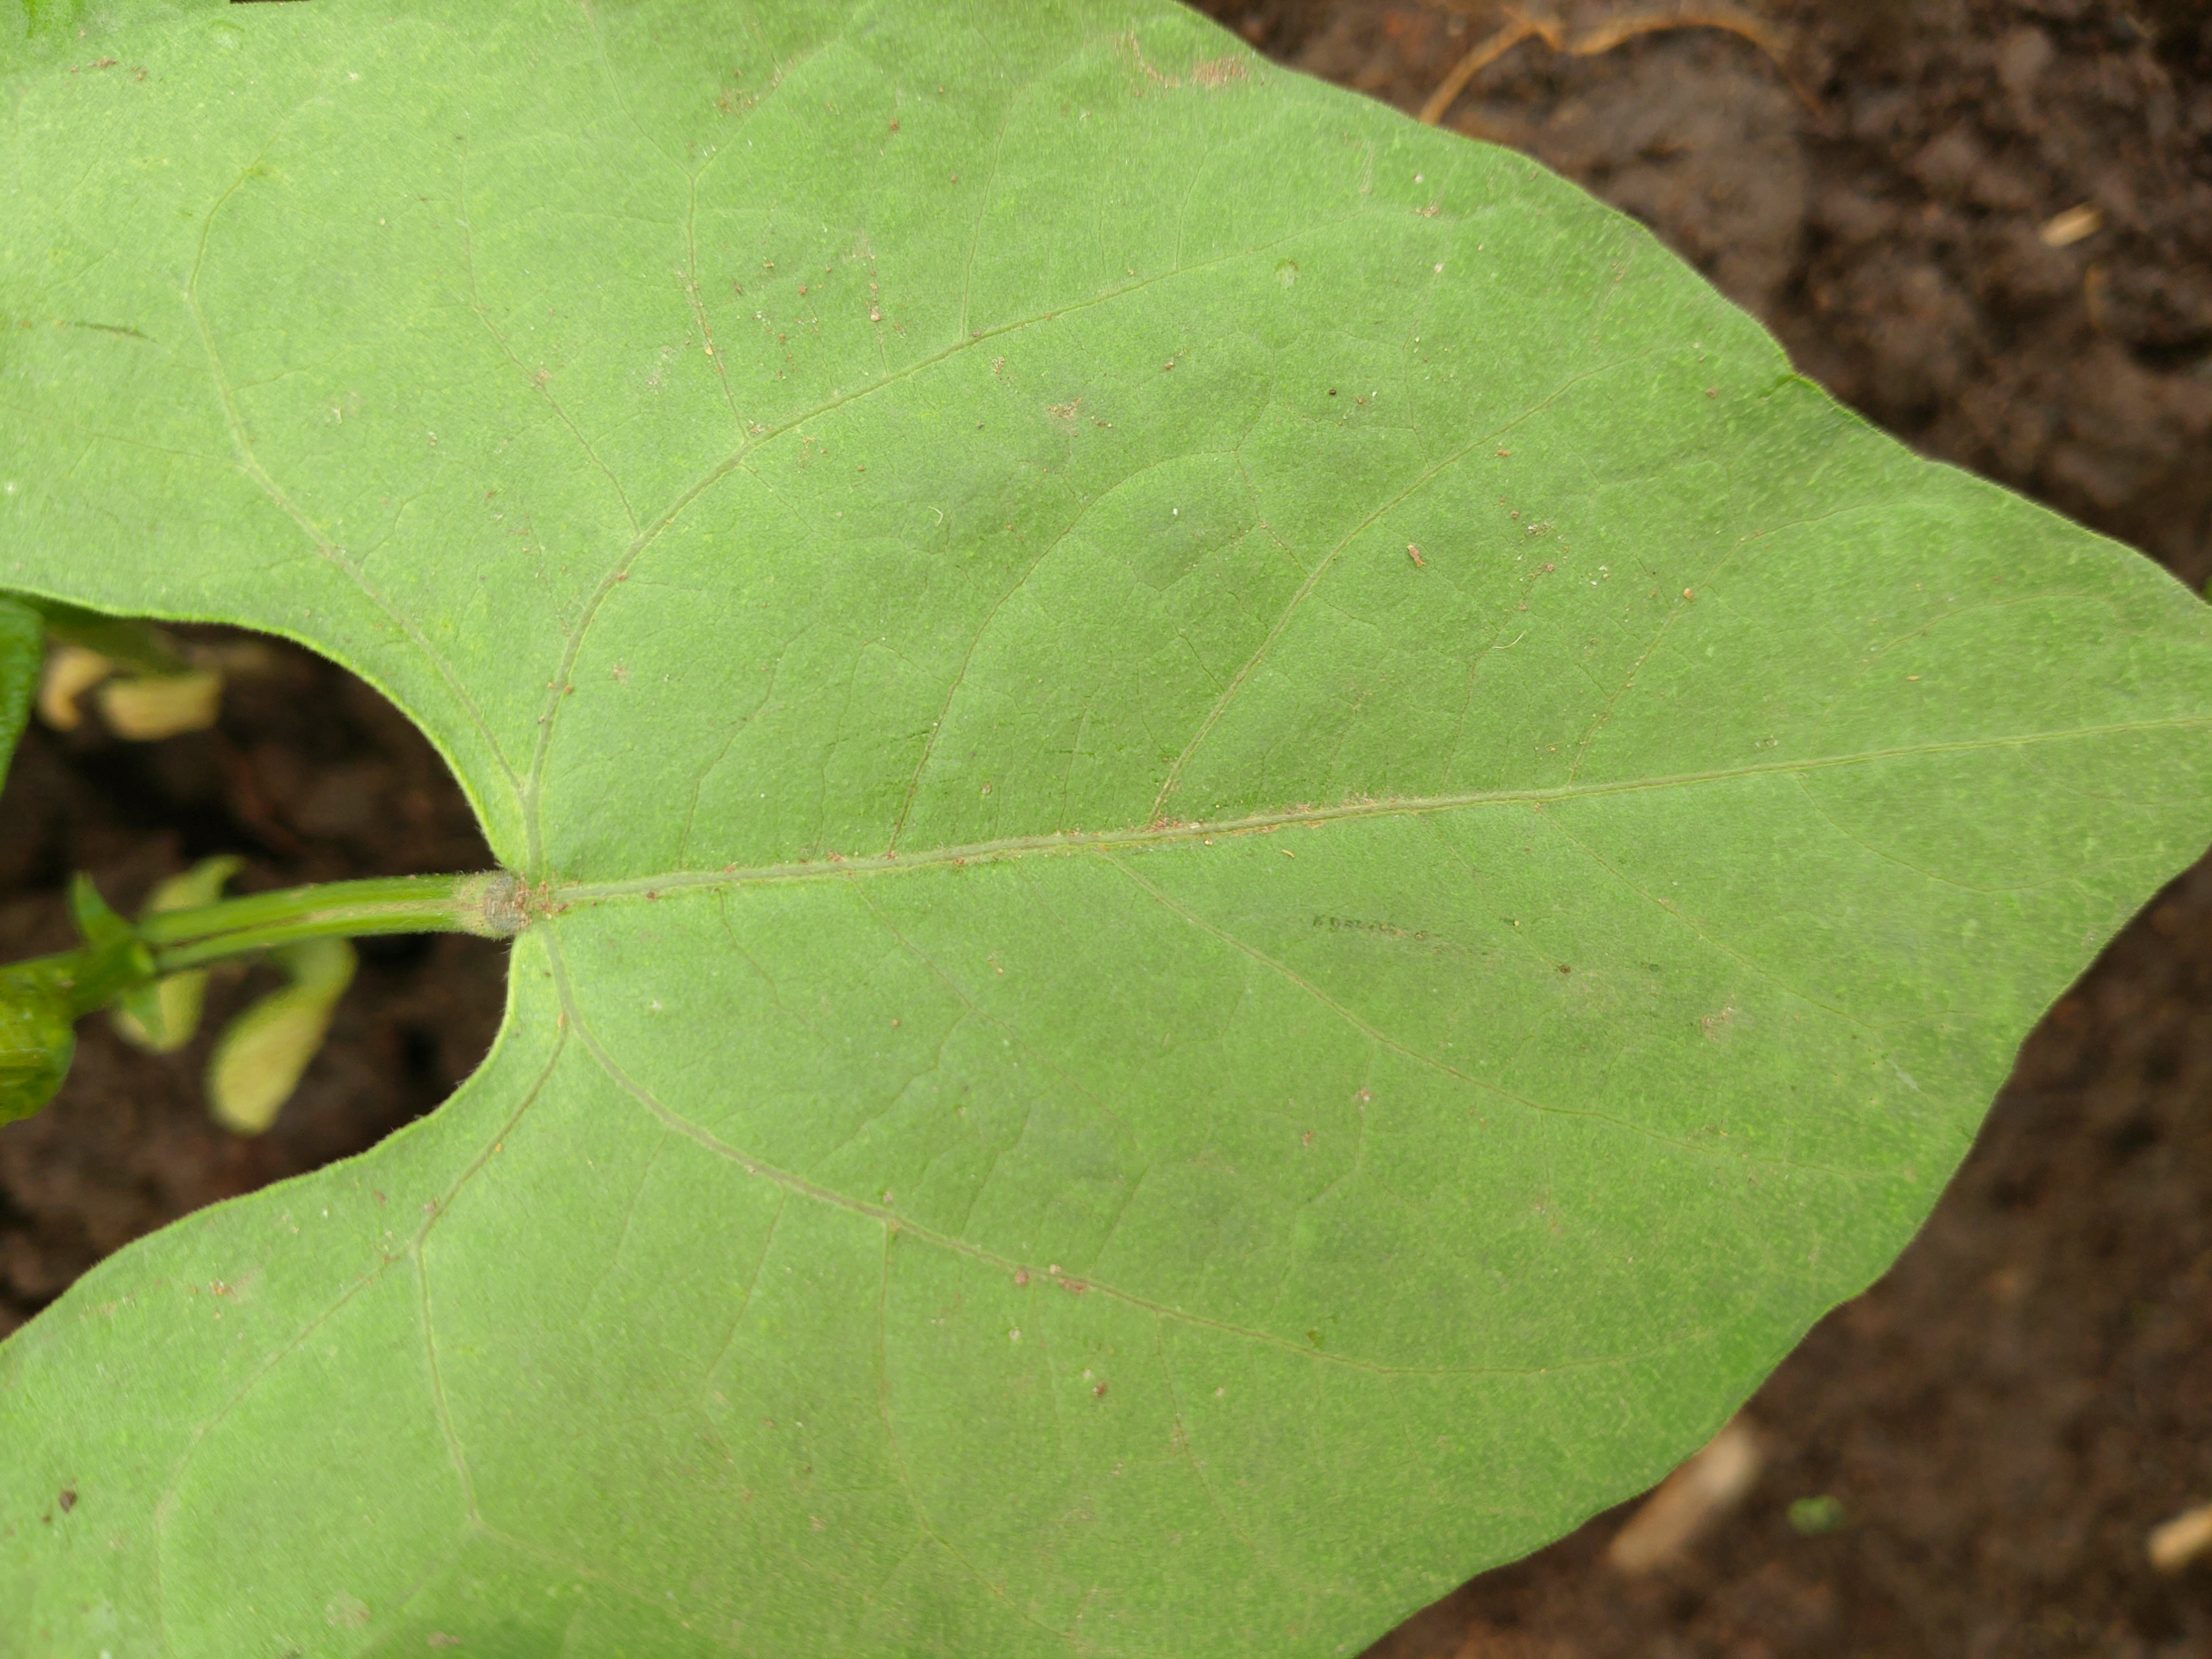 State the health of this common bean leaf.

healthy
